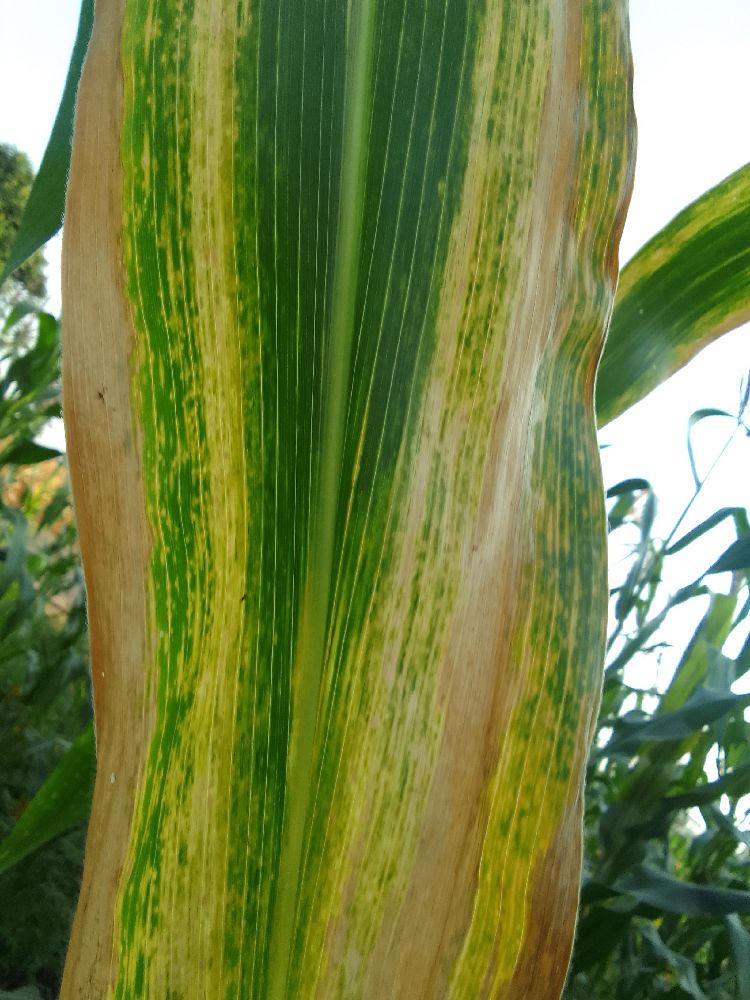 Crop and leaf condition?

maize, maize lethal necrosis
